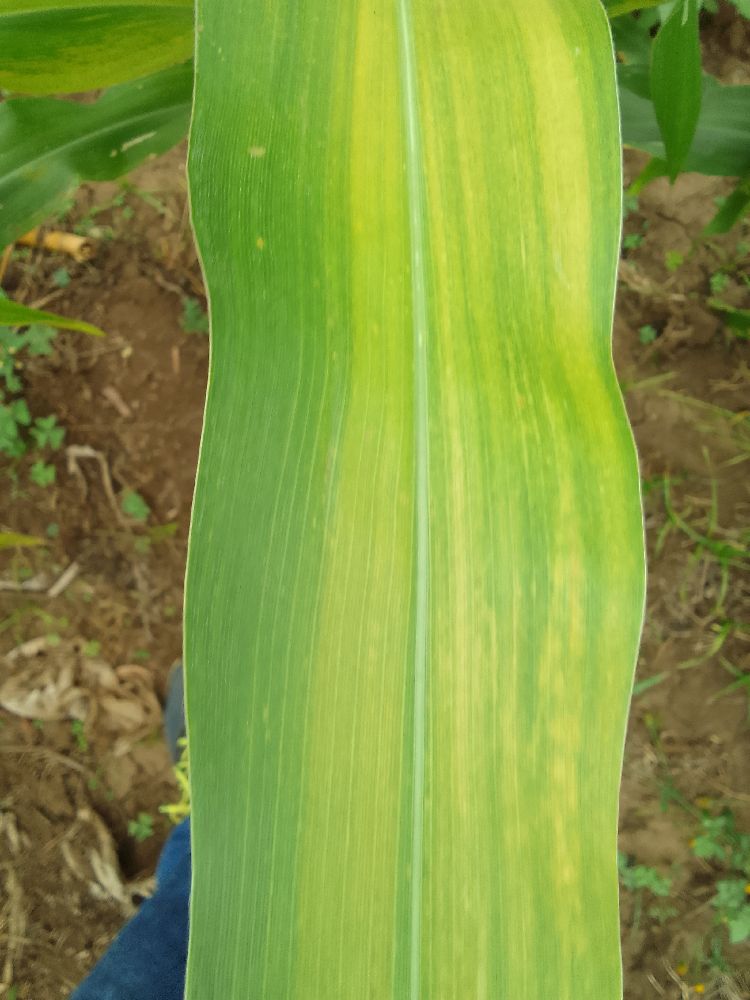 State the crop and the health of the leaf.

maize, maize lethal necrosis
